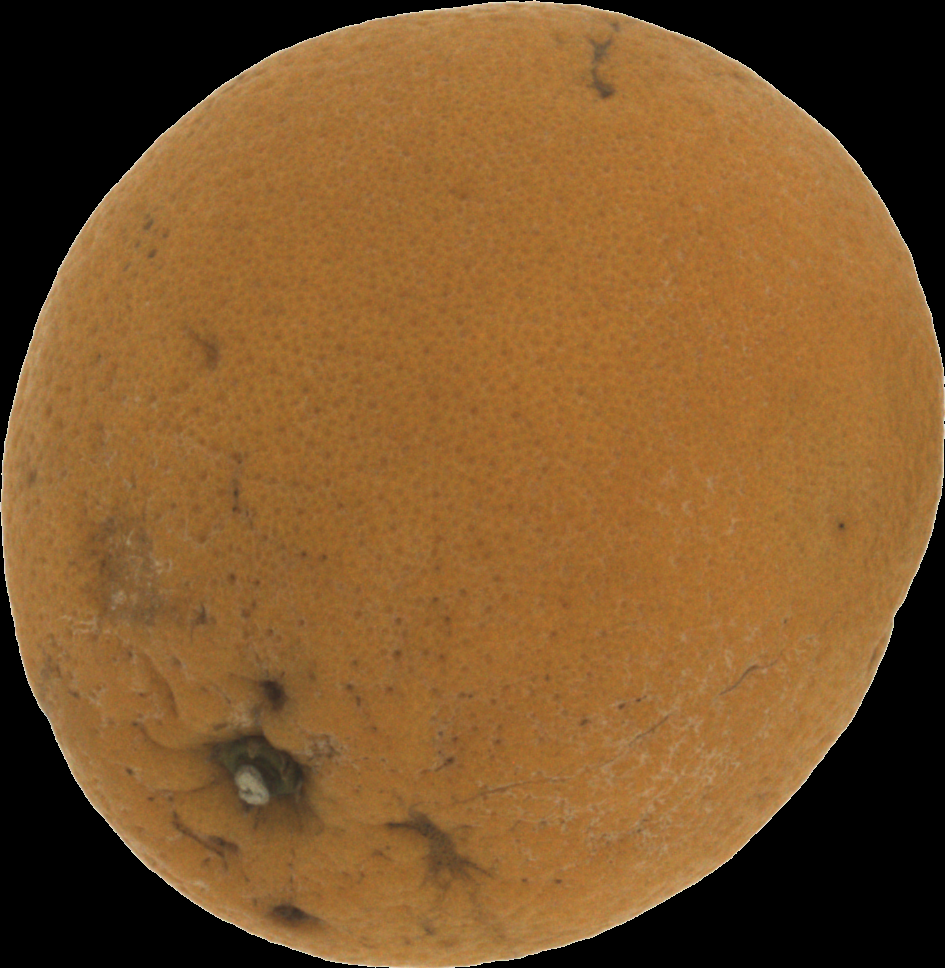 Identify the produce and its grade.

orange, bad
